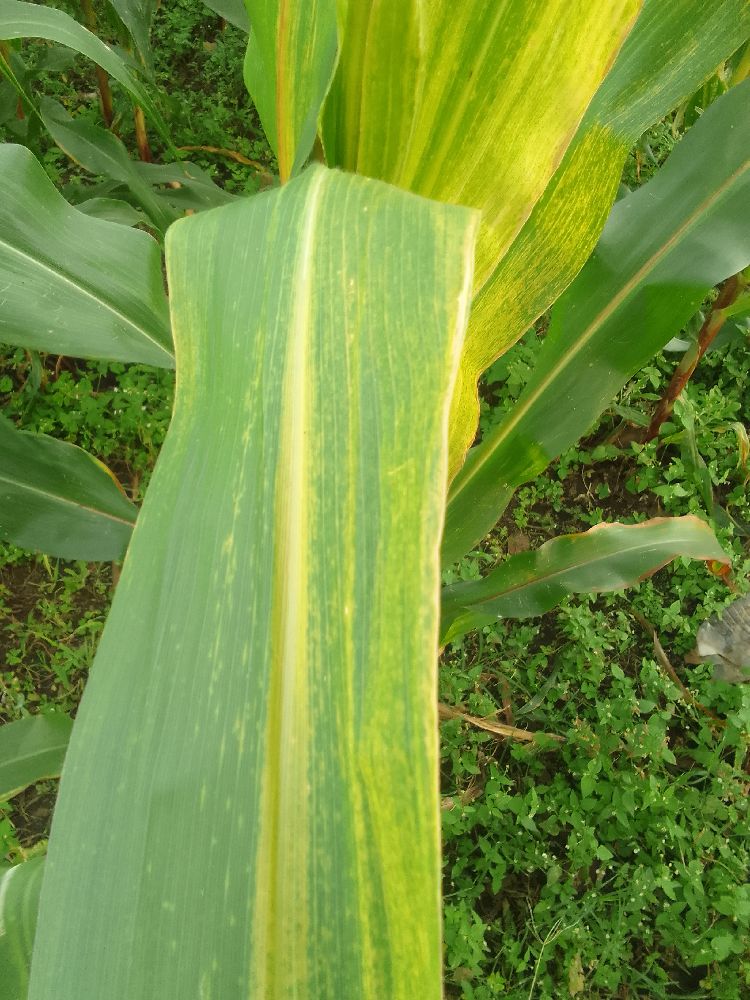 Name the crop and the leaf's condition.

maize, maize lethal necrosis
